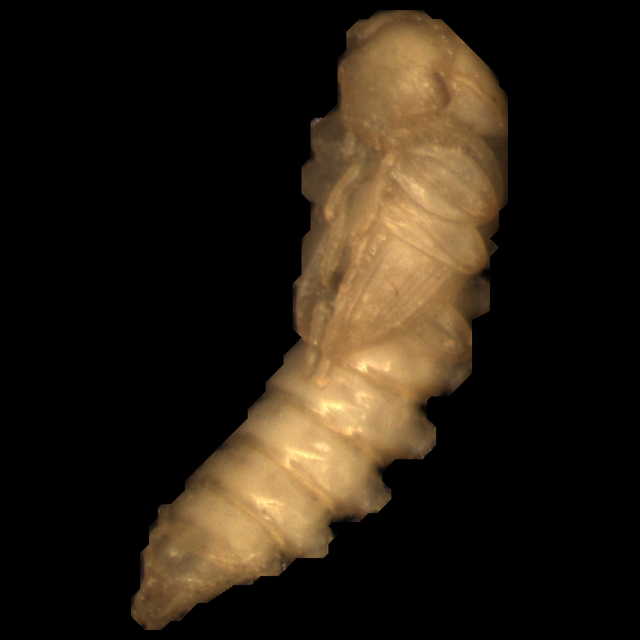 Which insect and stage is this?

mealworm pupa
